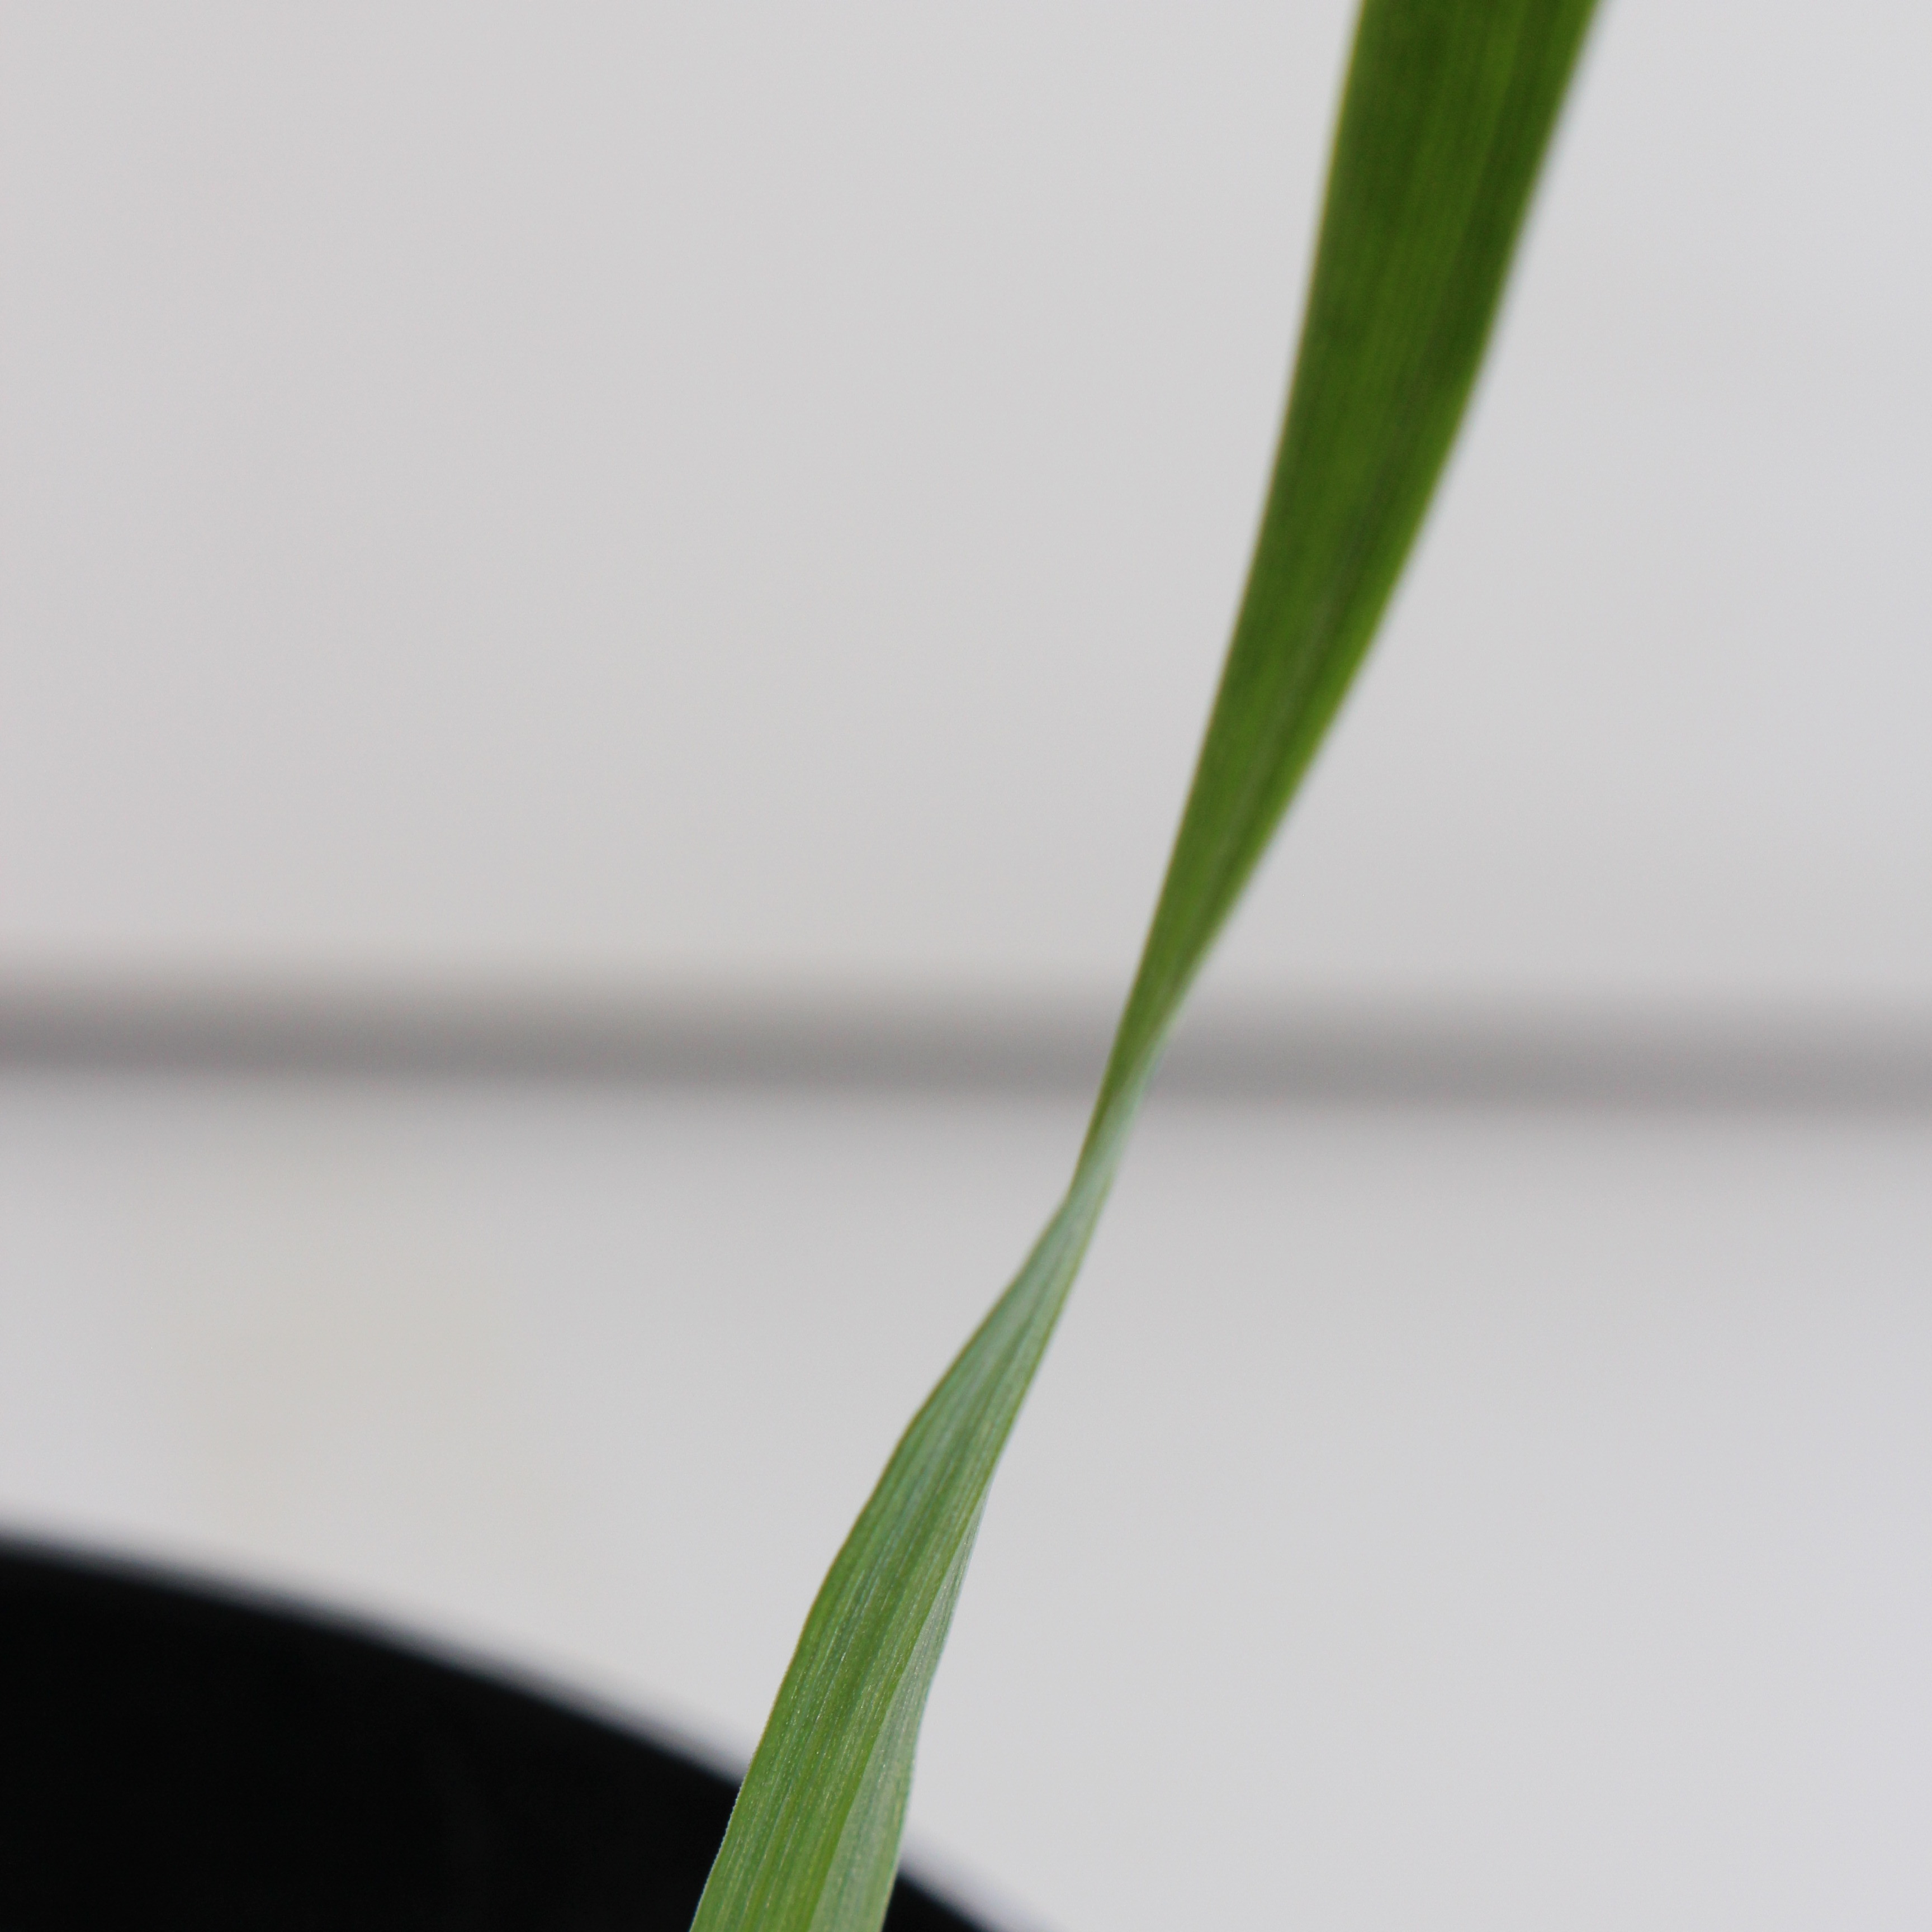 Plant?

Avena sterilis
